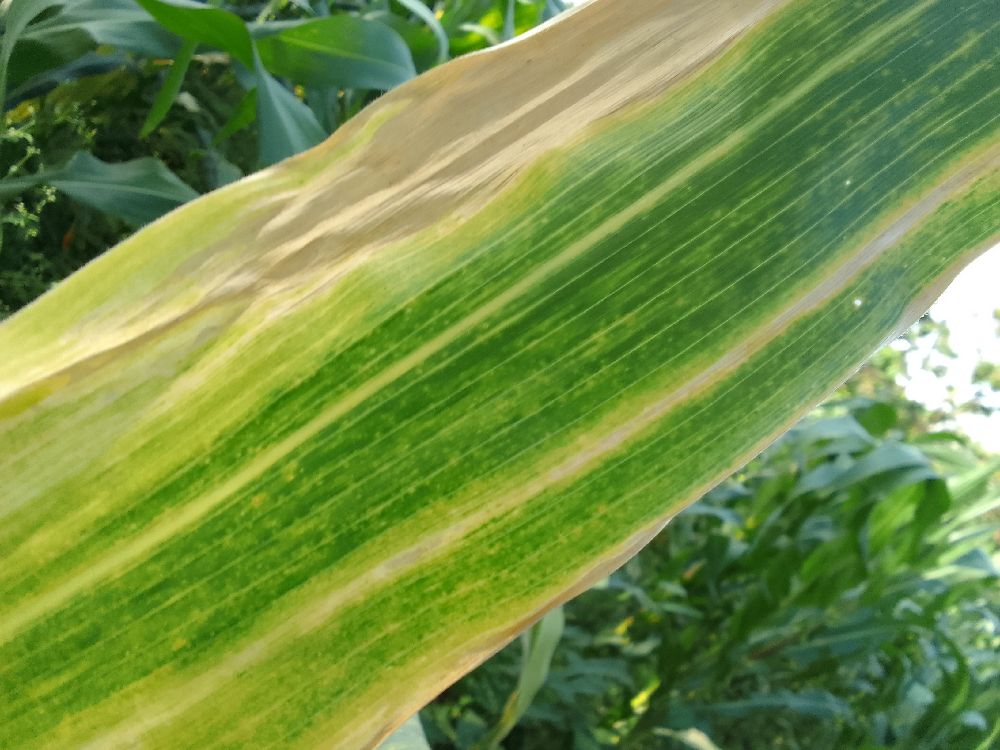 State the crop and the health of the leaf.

maize, maize lethal necrosis
